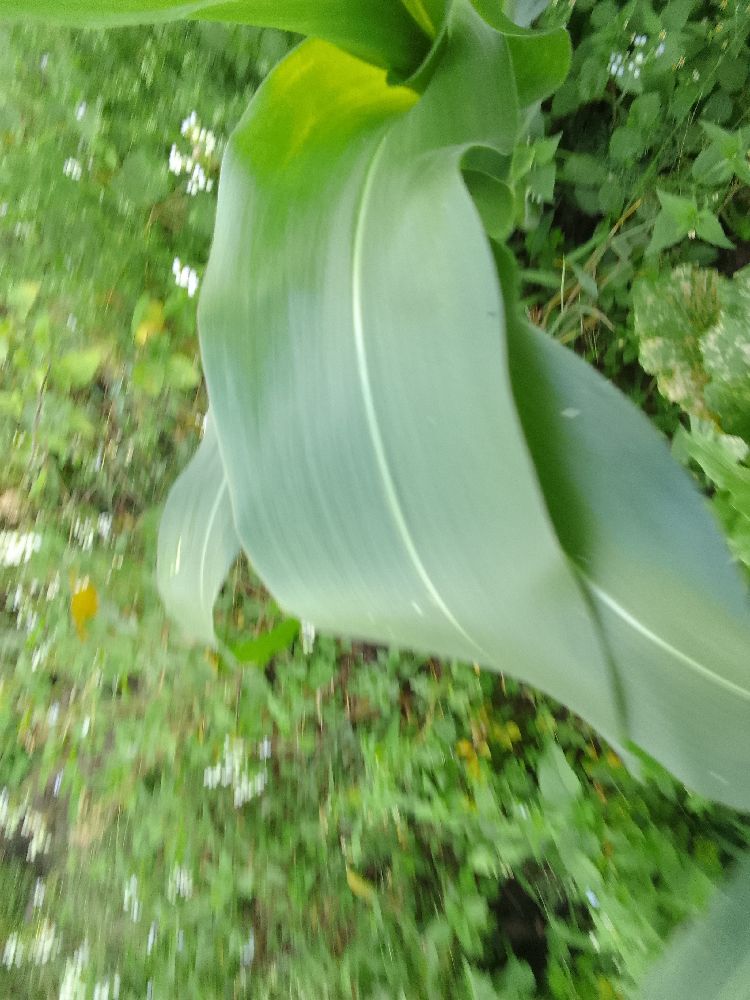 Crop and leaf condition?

maize, healthy
